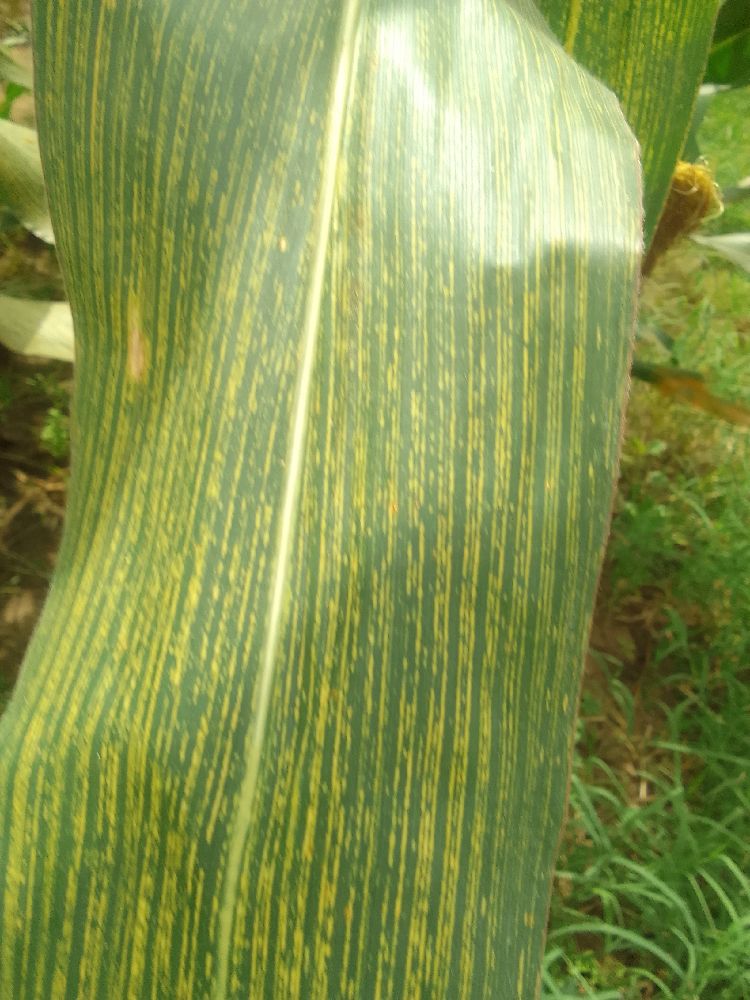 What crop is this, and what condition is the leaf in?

maize, maize streak virus
